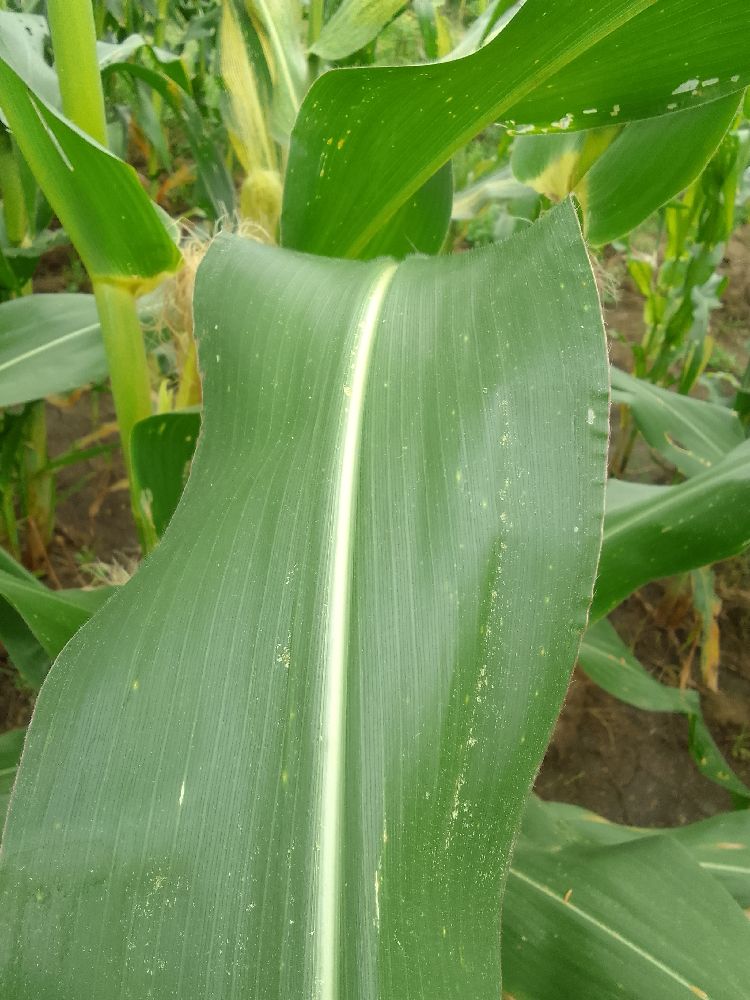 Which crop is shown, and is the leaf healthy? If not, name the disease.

maize, healthy
